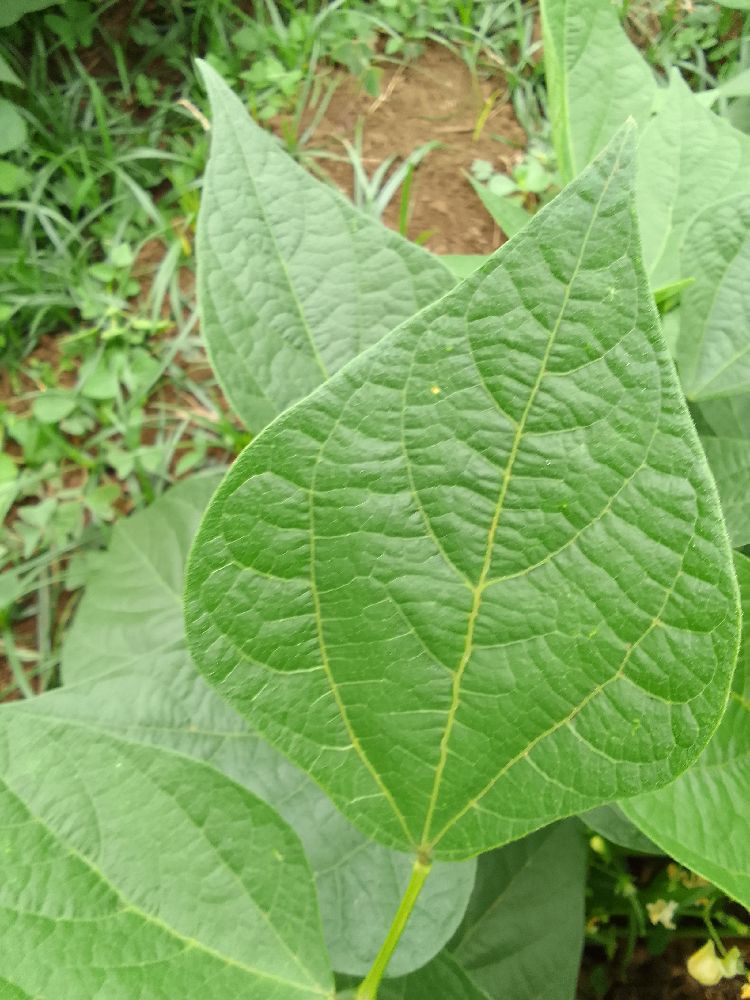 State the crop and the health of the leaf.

common bean, healthy
